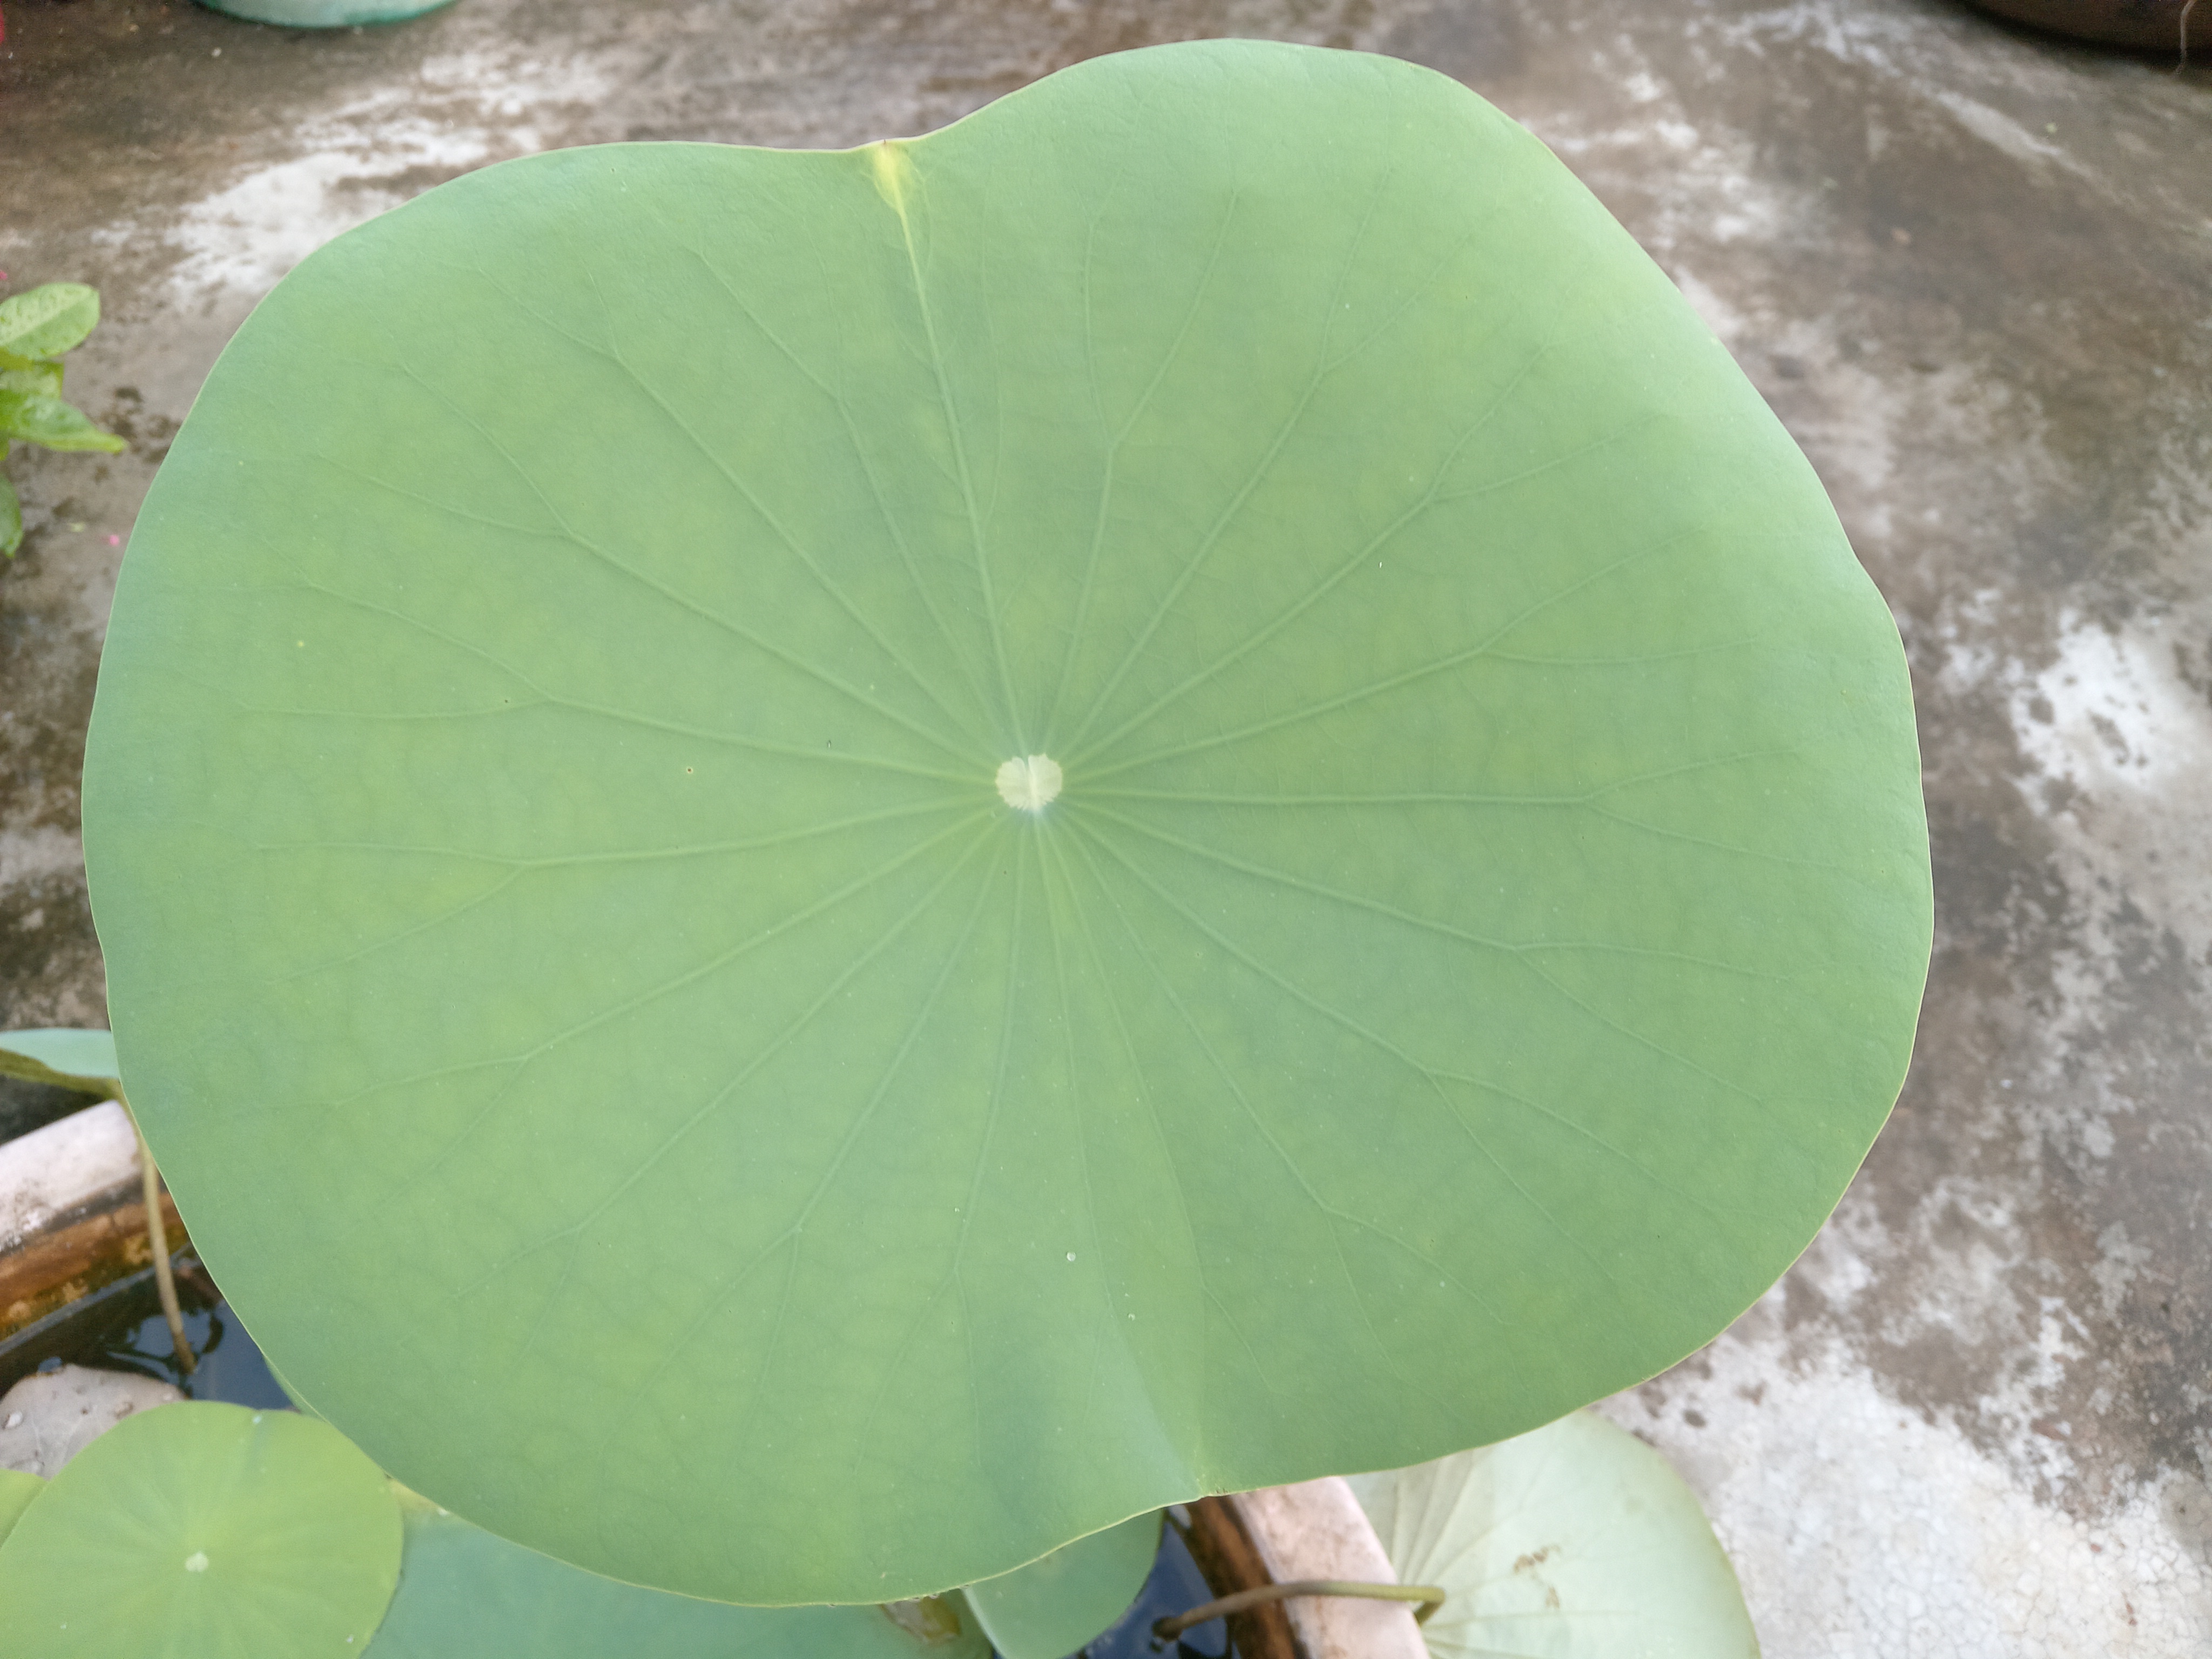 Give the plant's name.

lotus
